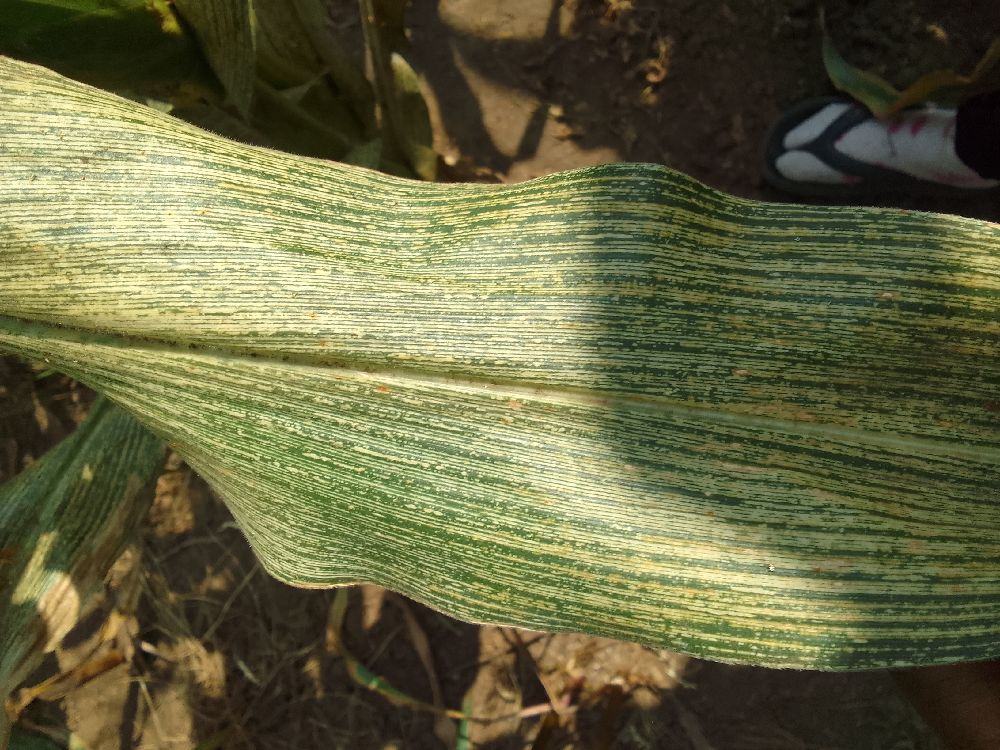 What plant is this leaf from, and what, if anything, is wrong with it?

maize, maize streak virus
